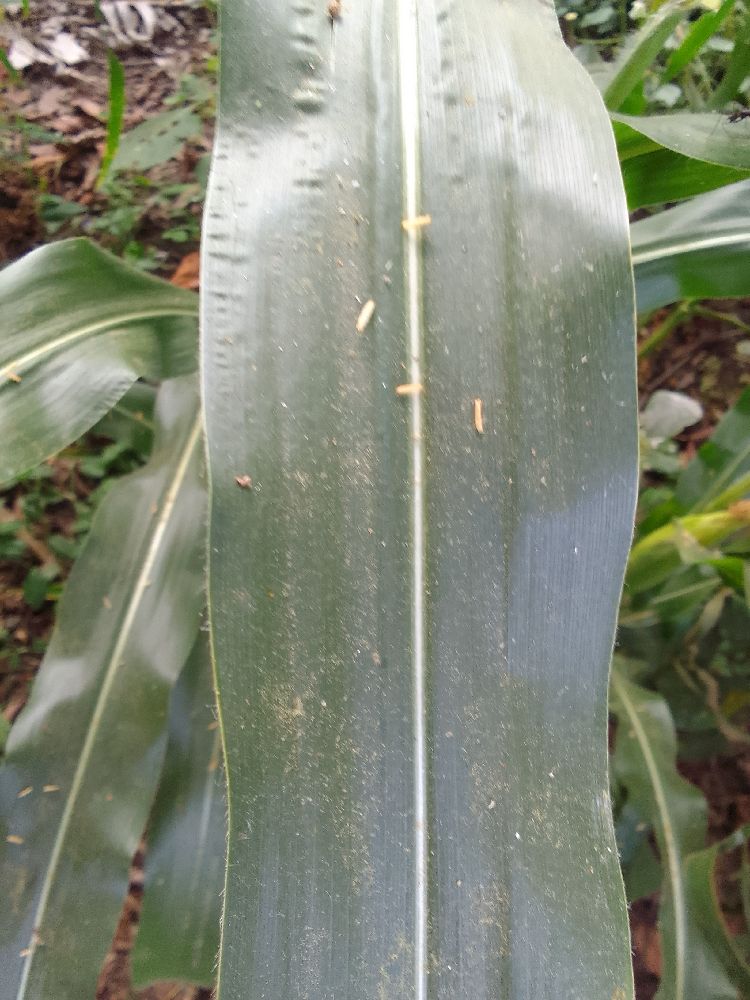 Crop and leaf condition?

maize, healthy
